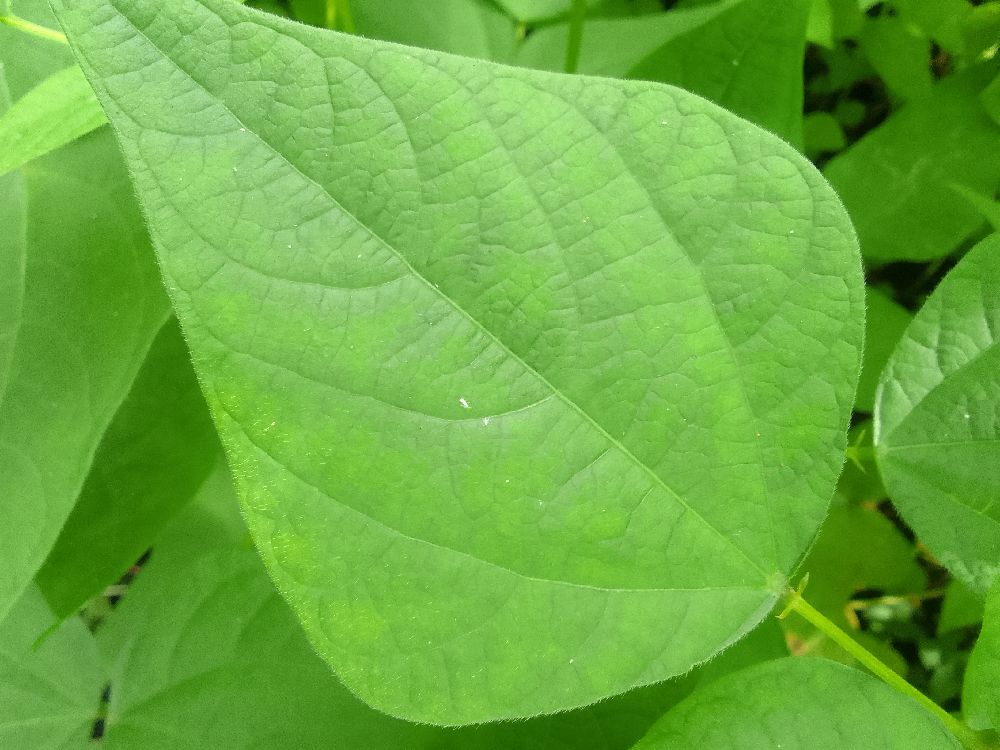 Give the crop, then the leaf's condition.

common bean, healthy
